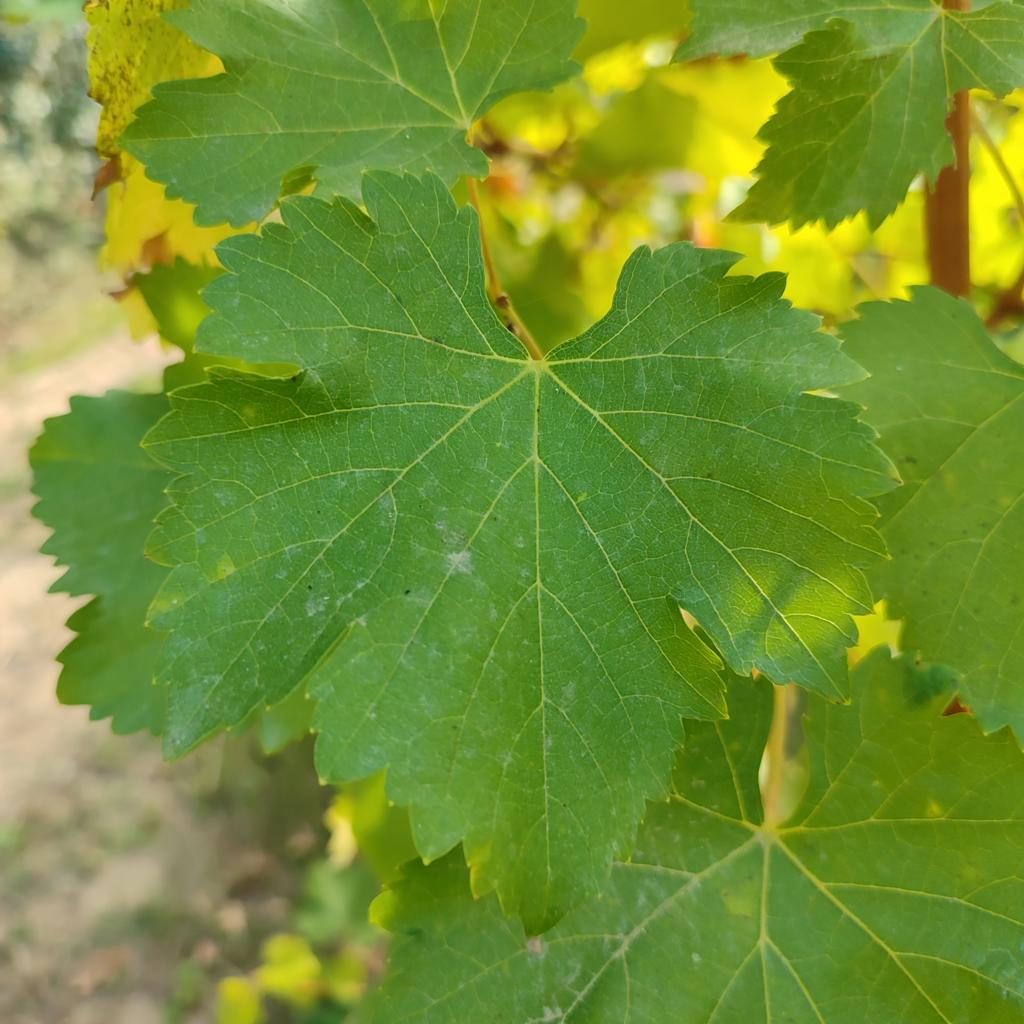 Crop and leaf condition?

grapevine, powdery mildew
